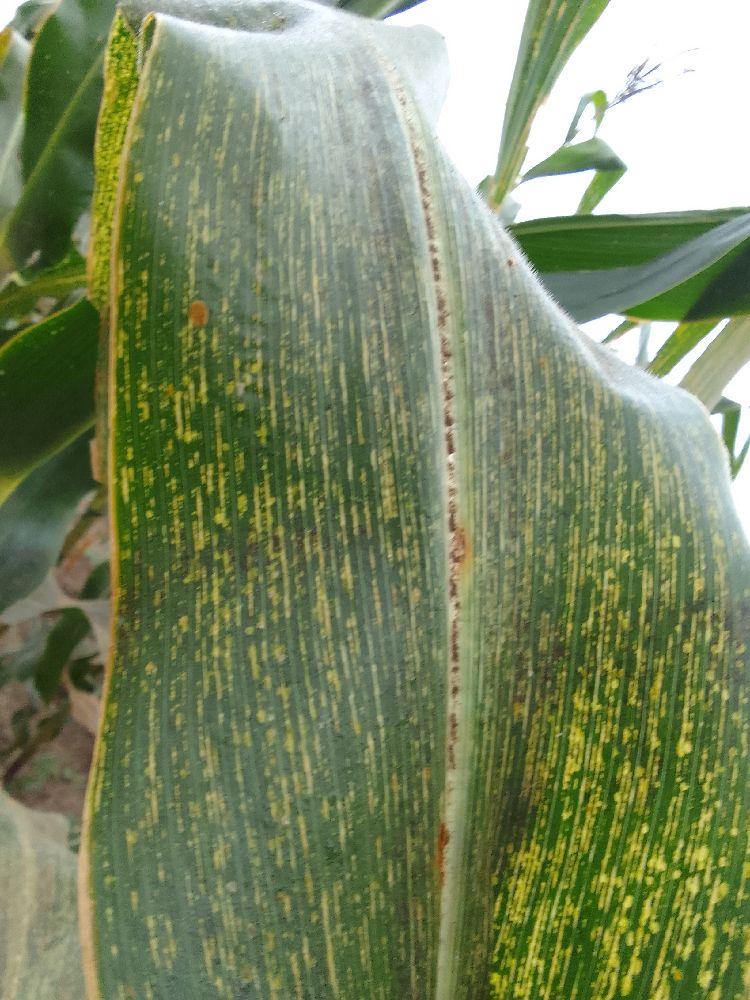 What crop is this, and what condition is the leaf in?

maize, maize streak virus
